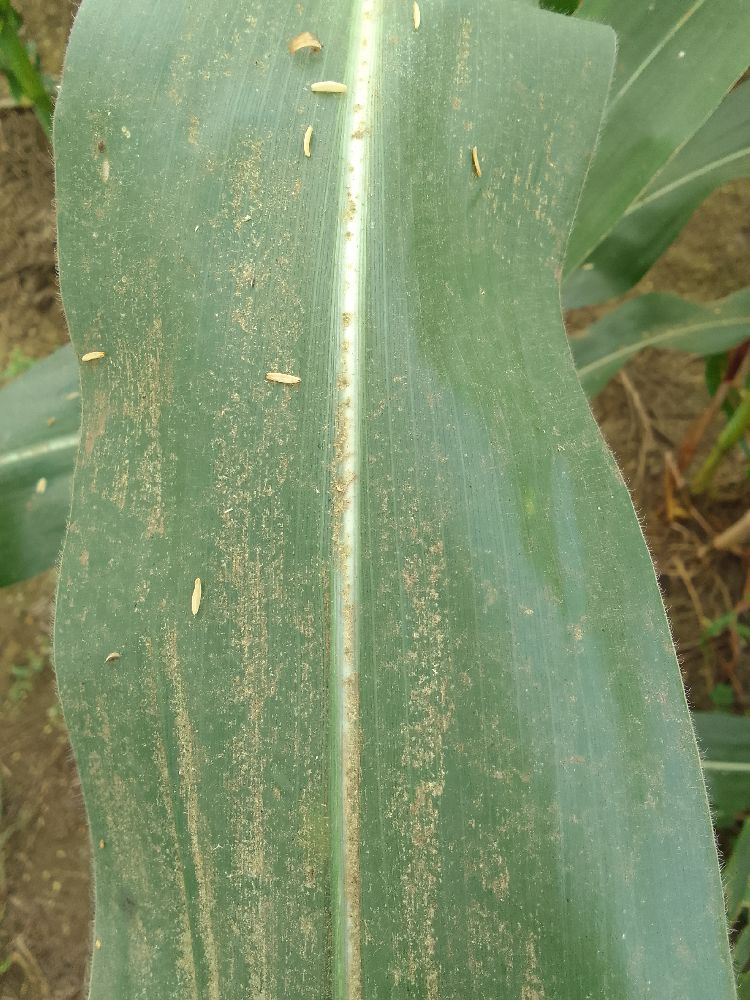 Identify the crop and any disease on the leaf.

maize, healthy
